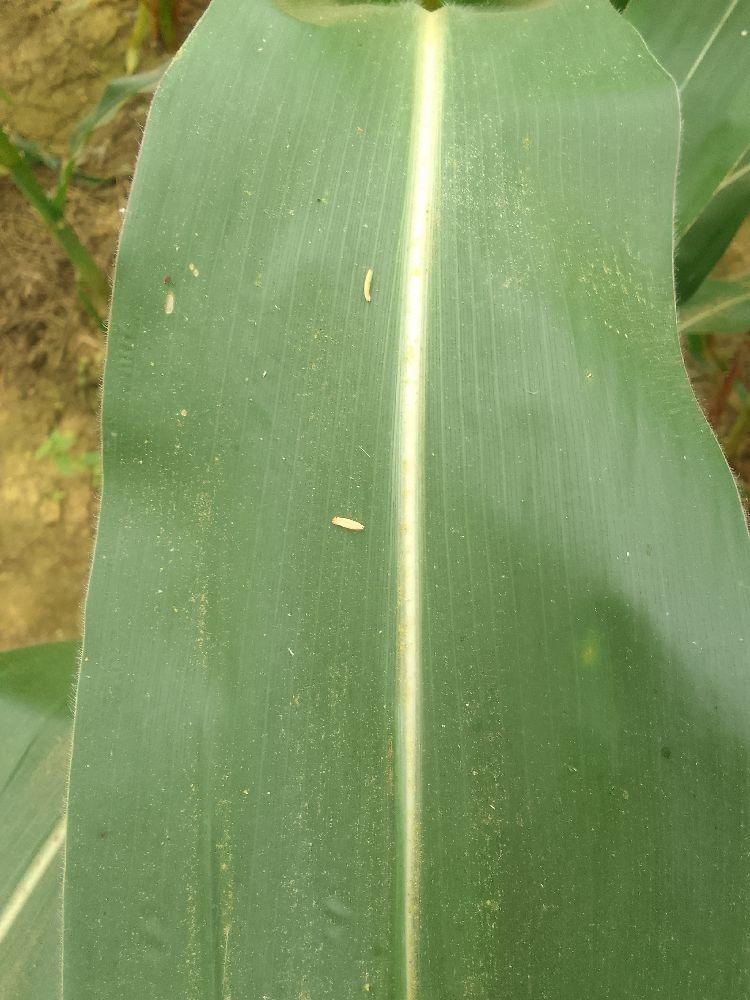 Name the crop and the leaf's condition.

maize, healthy
